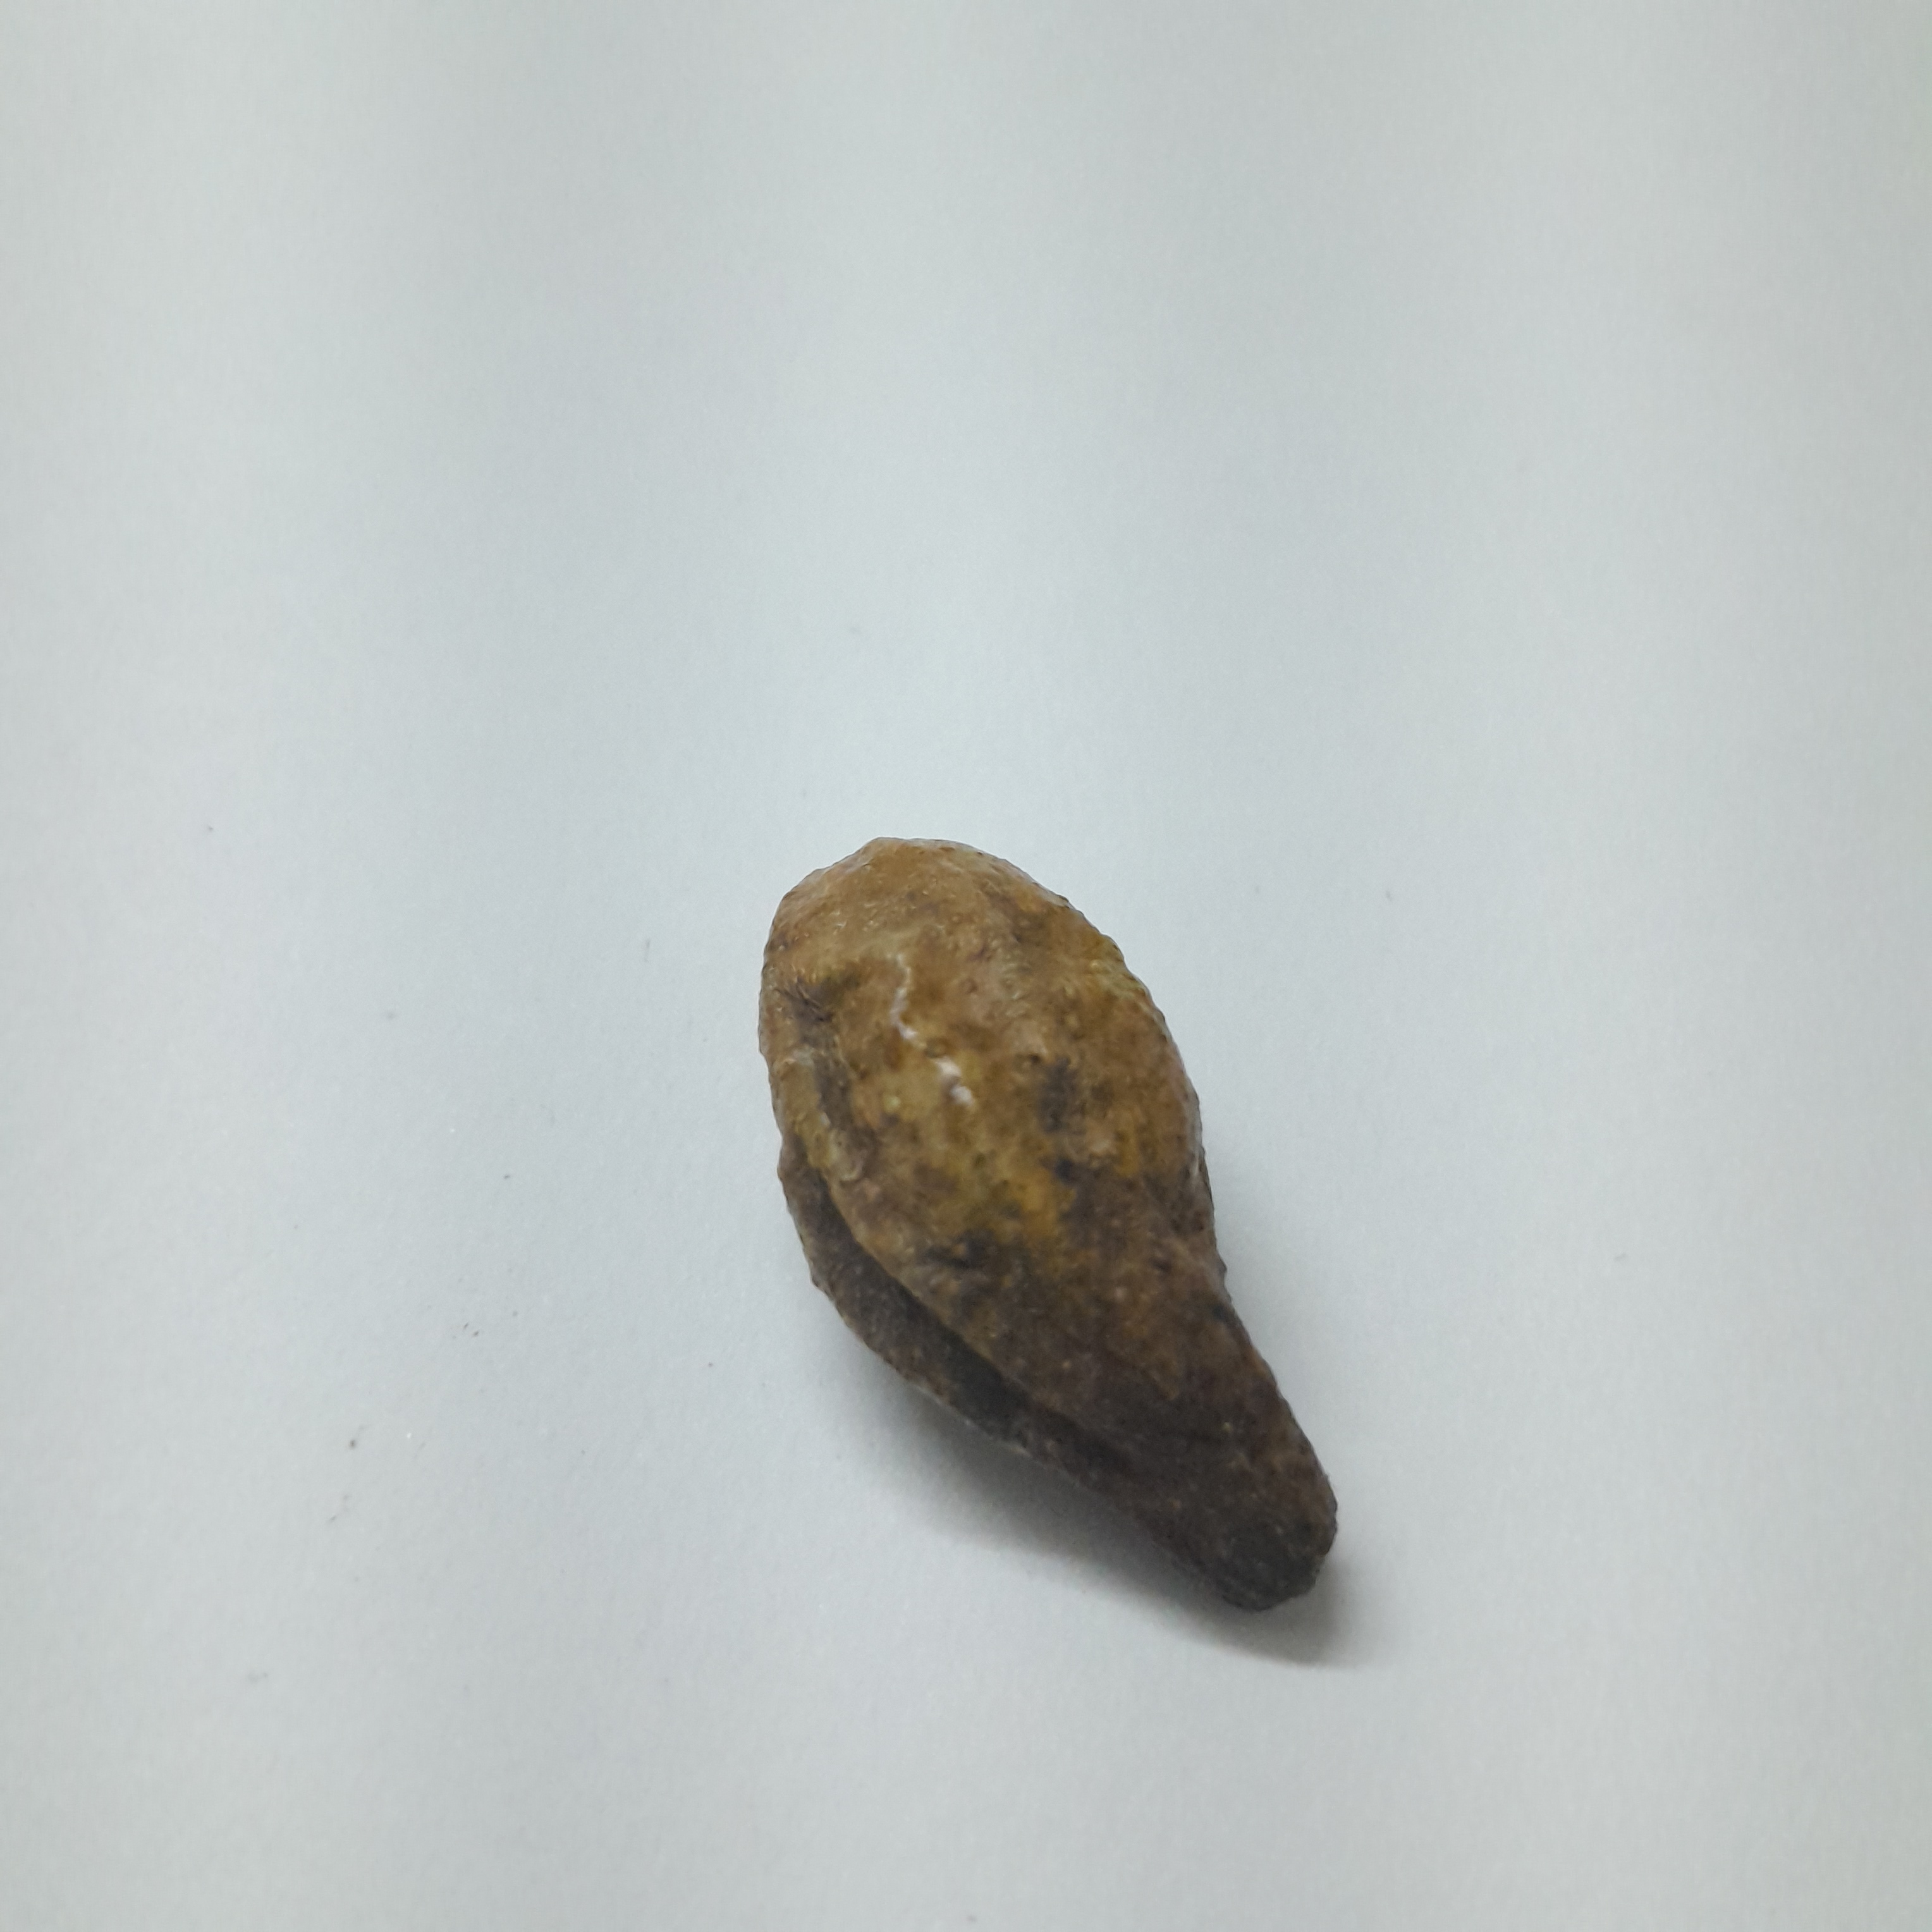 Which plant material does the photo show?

hirdaa
